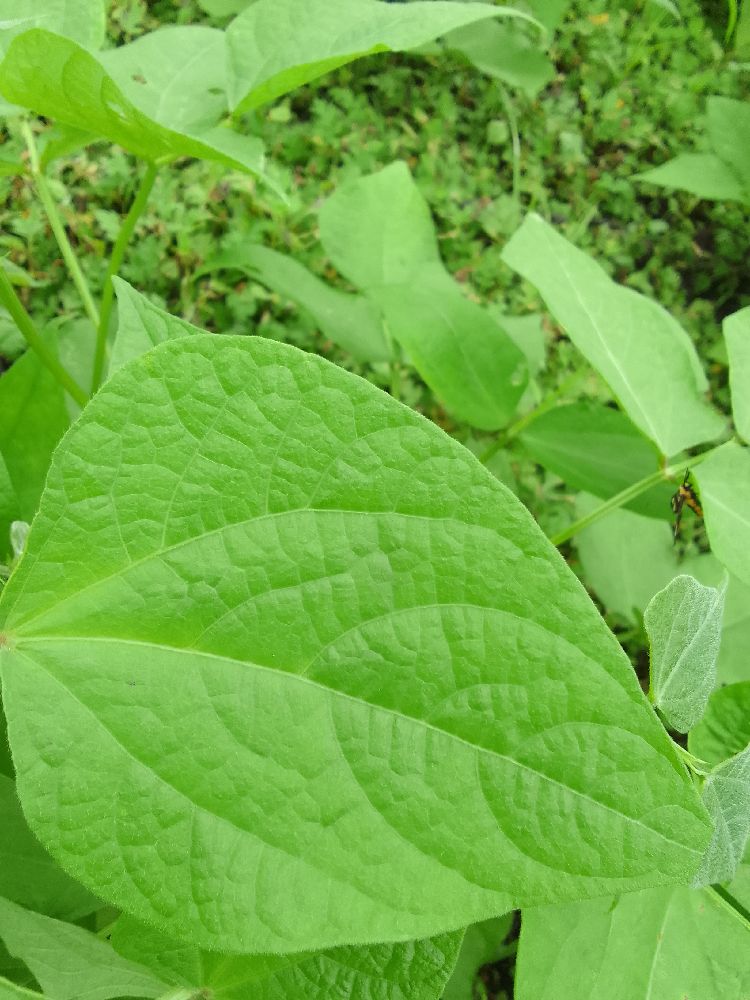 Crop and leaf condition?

common bean, healthy
